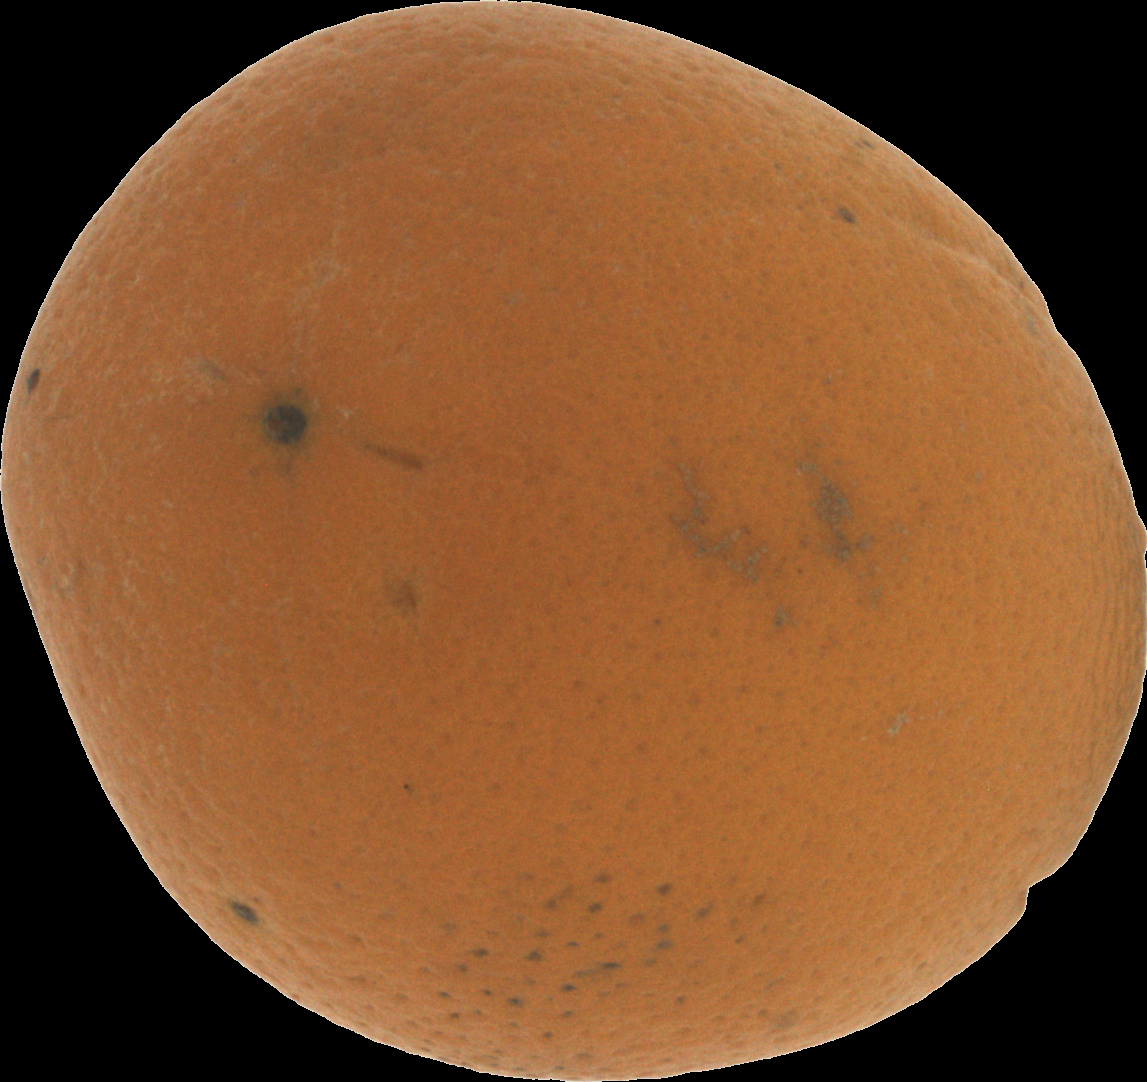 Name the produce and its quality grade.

orange, bad
